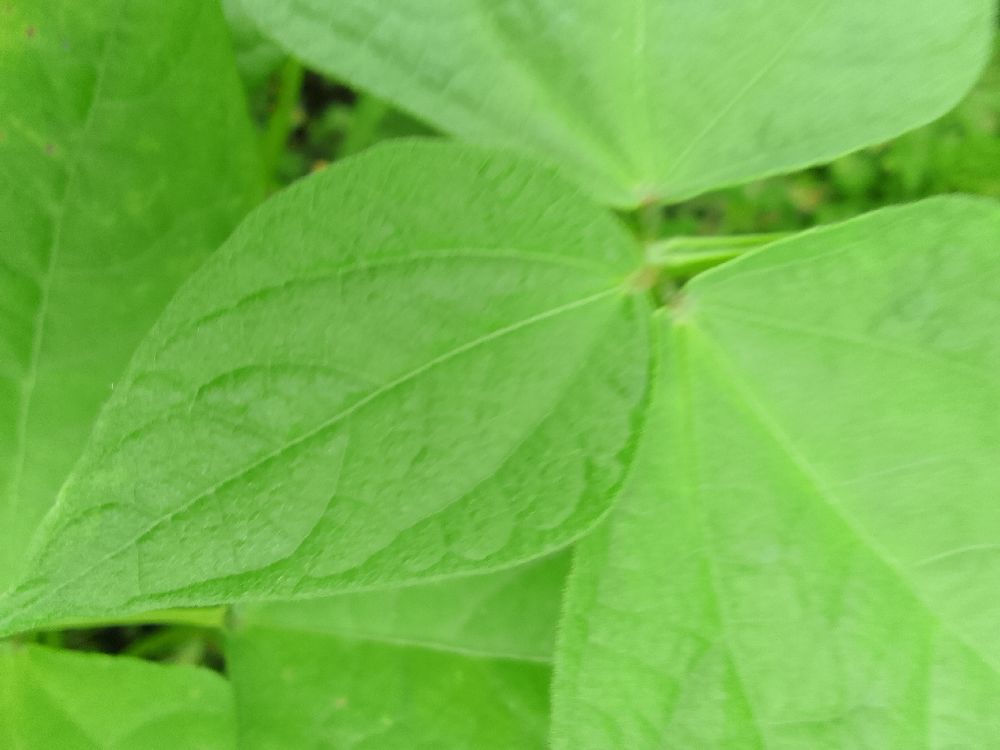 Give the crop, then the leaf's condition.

common bean, healthy
